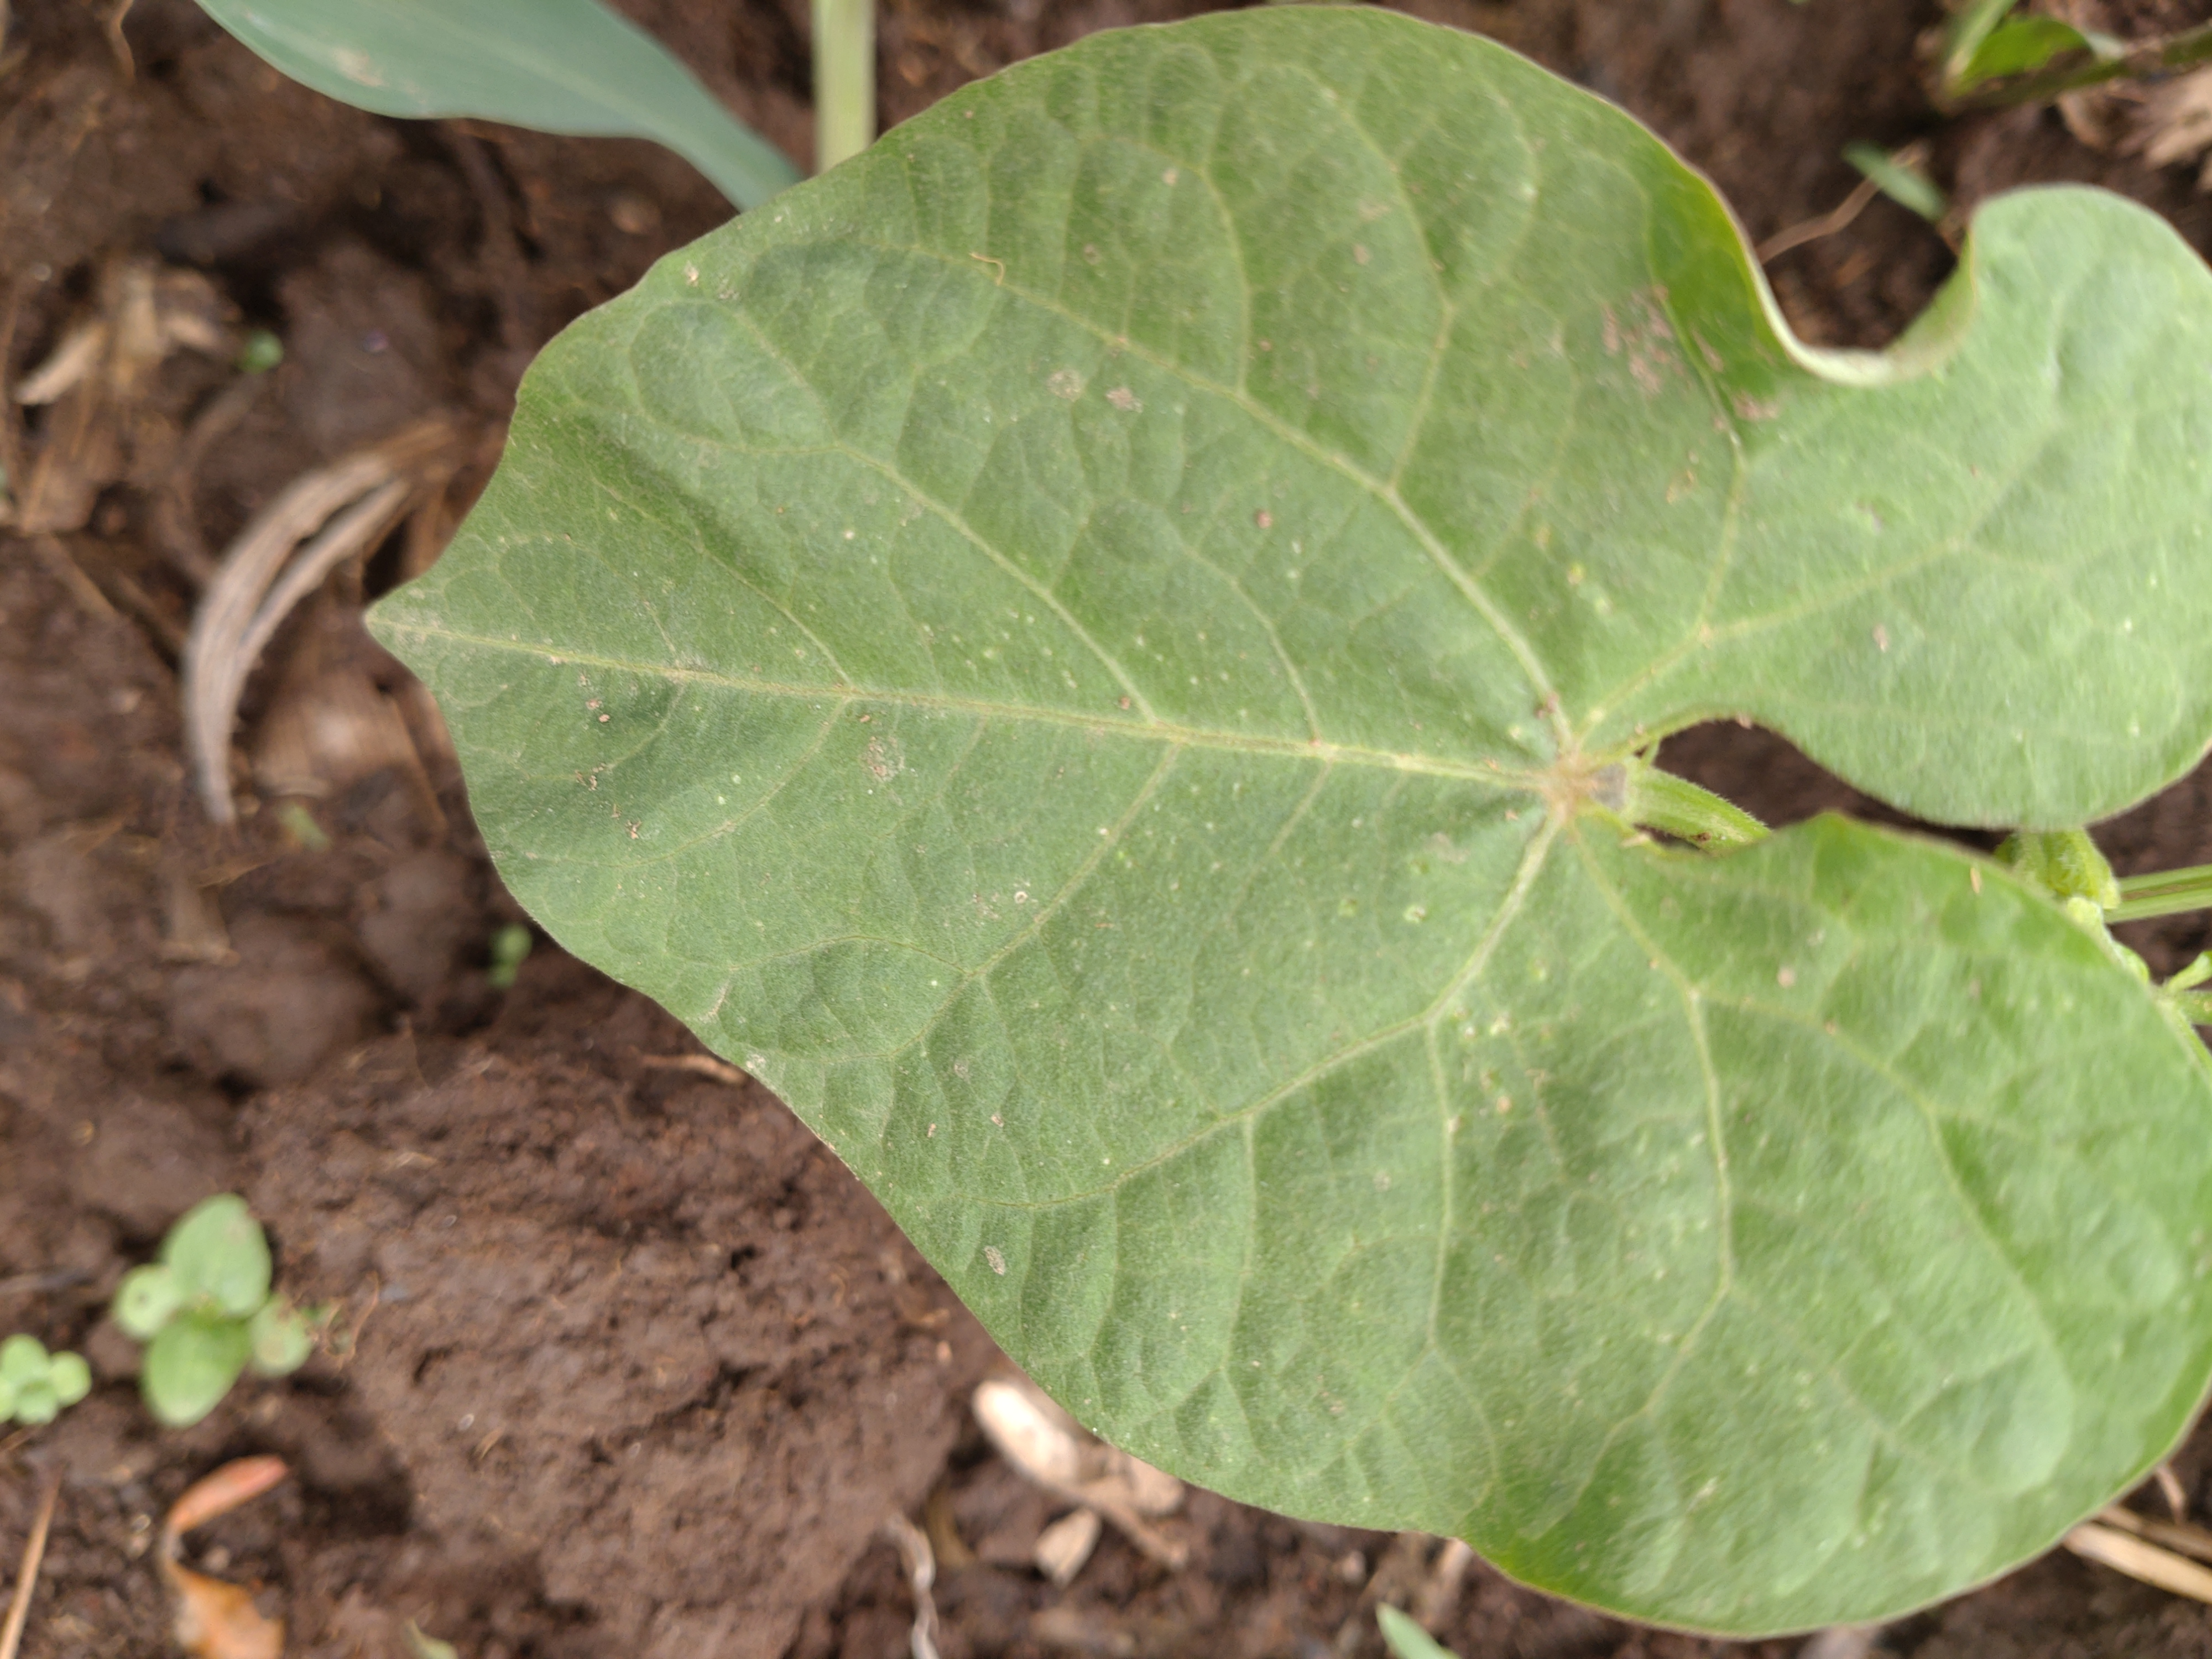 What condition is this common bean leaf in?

healthy
